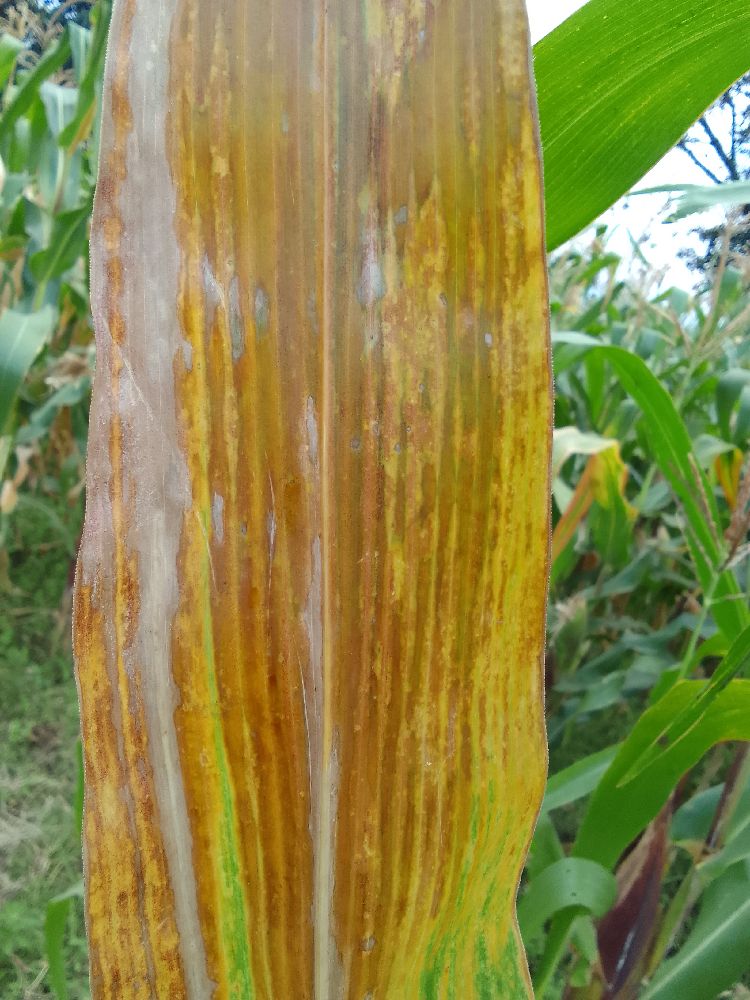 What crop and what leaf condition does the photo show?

maize, maize lethal necrosis
